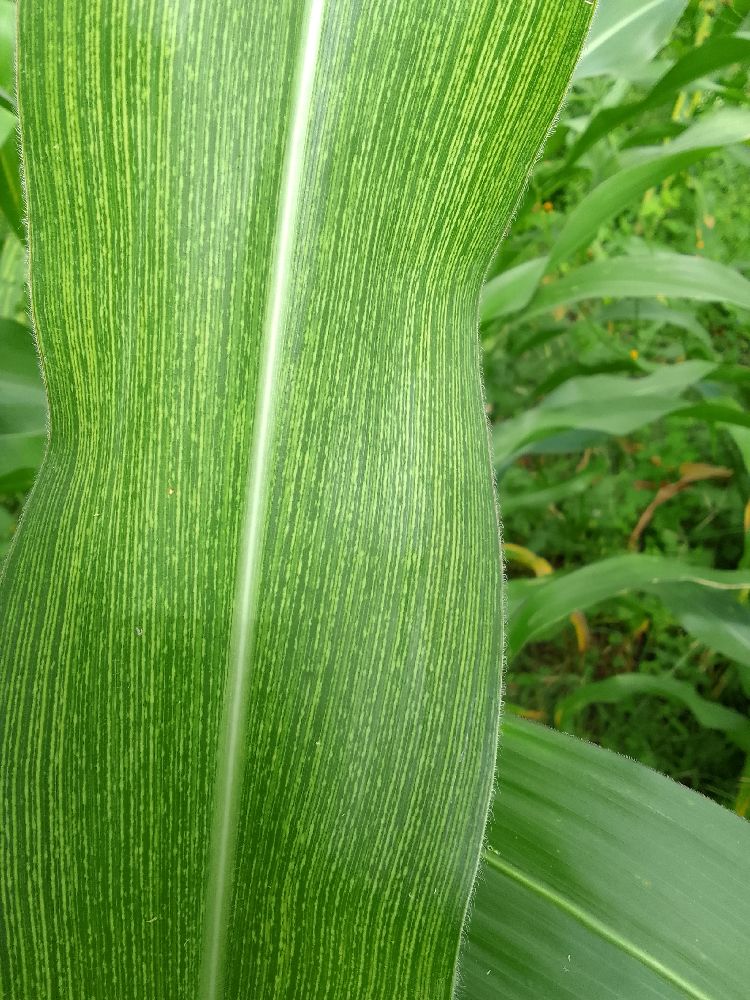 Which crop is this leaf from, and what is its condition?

maize, maize streak virus
